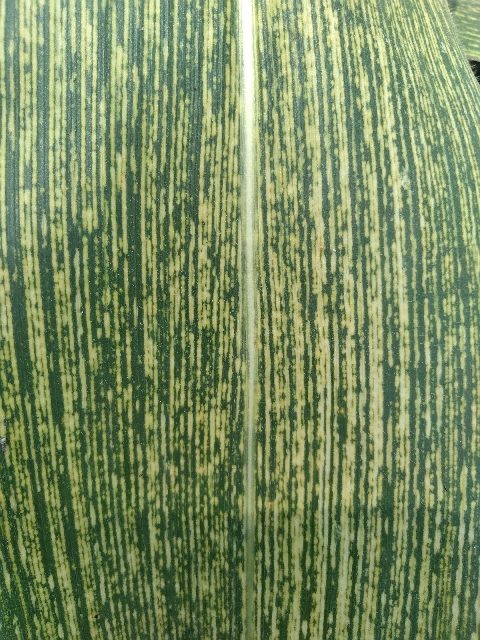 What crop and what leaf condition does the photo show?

maize, maize streak virus
